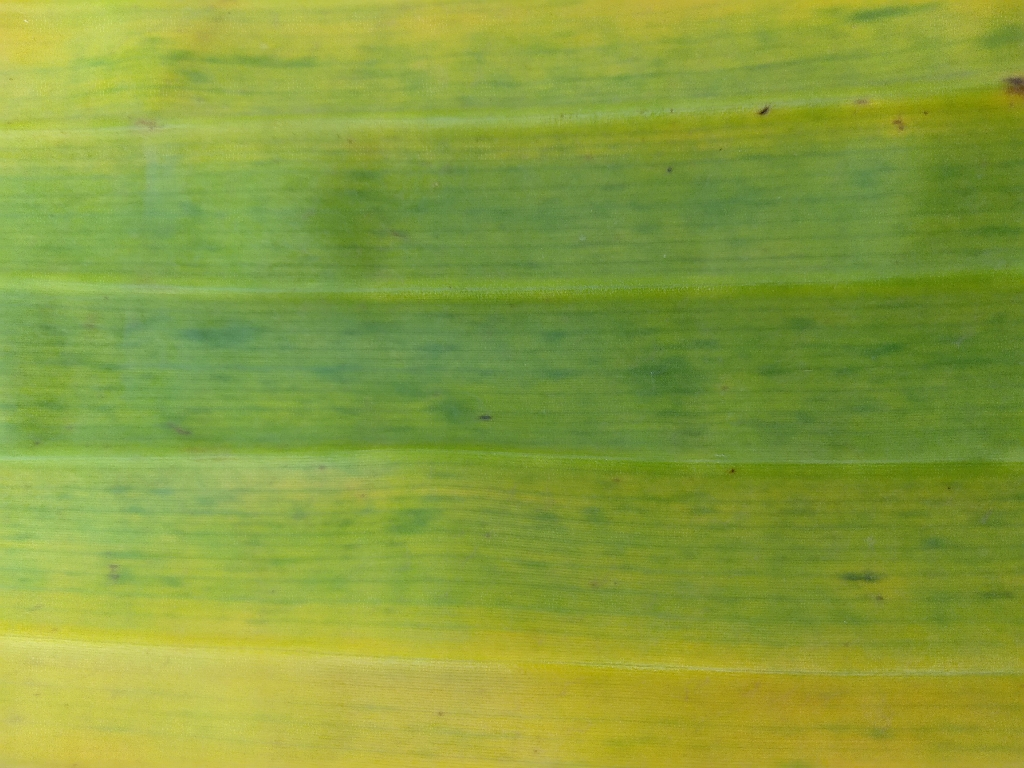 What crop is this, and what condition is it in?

banana, fusarium wilt race 1
